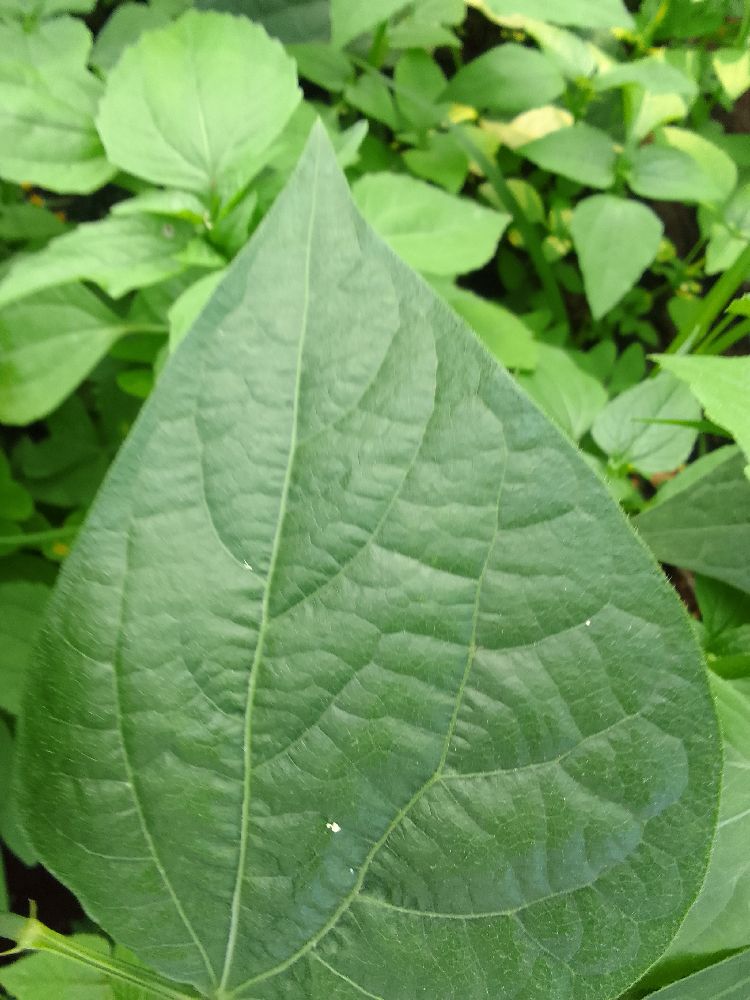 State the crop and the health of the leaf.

common bean, healthy
